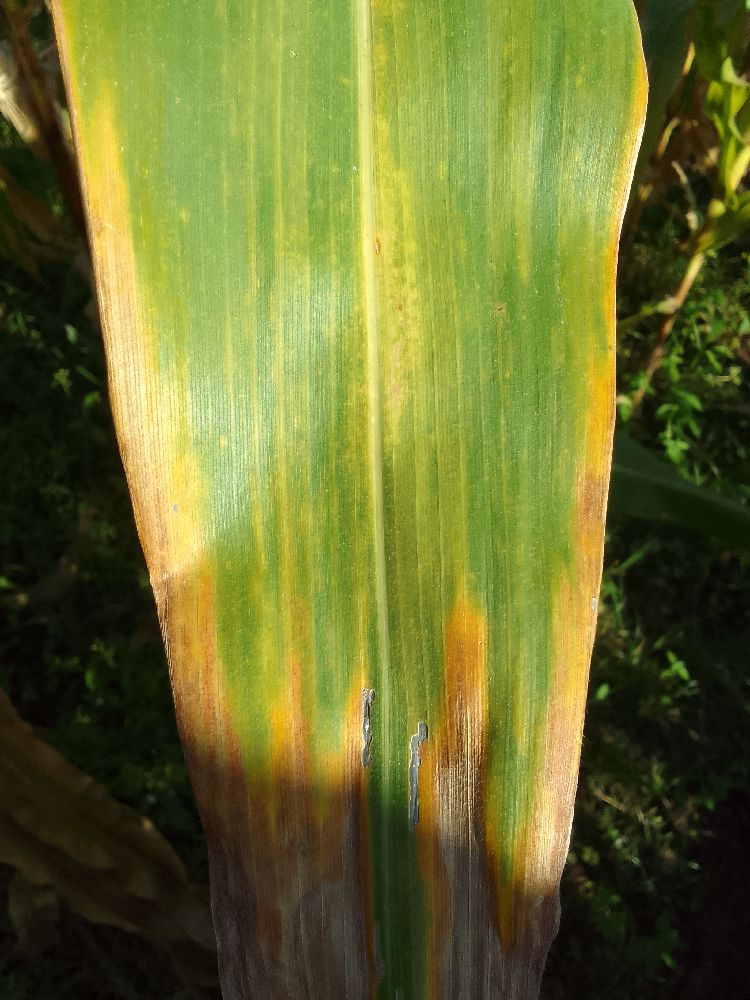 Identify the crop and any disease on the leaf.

maize, maize lethal necrosis
